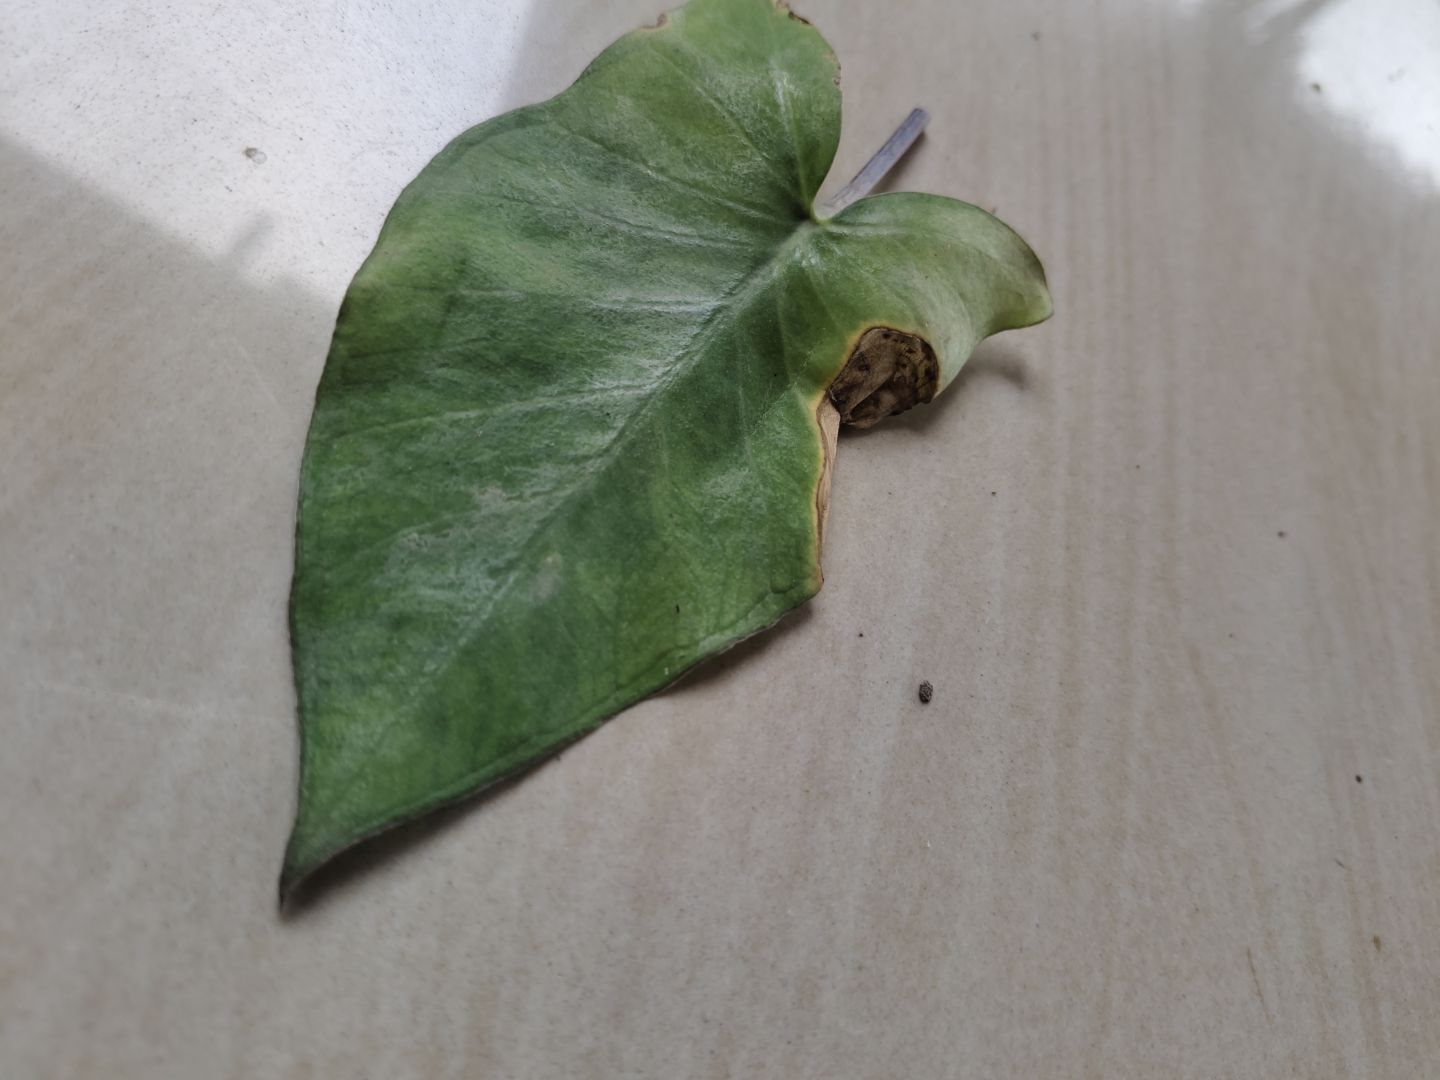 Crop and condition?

taro, leaf blight
